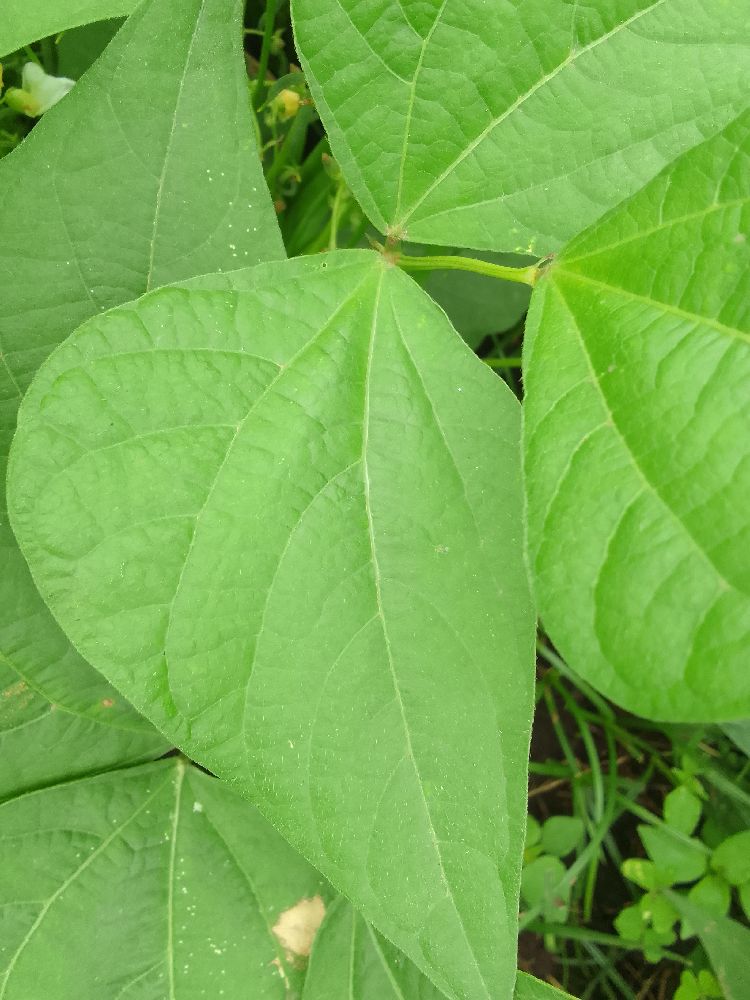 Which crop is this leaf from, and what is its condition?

common bean, healthy
